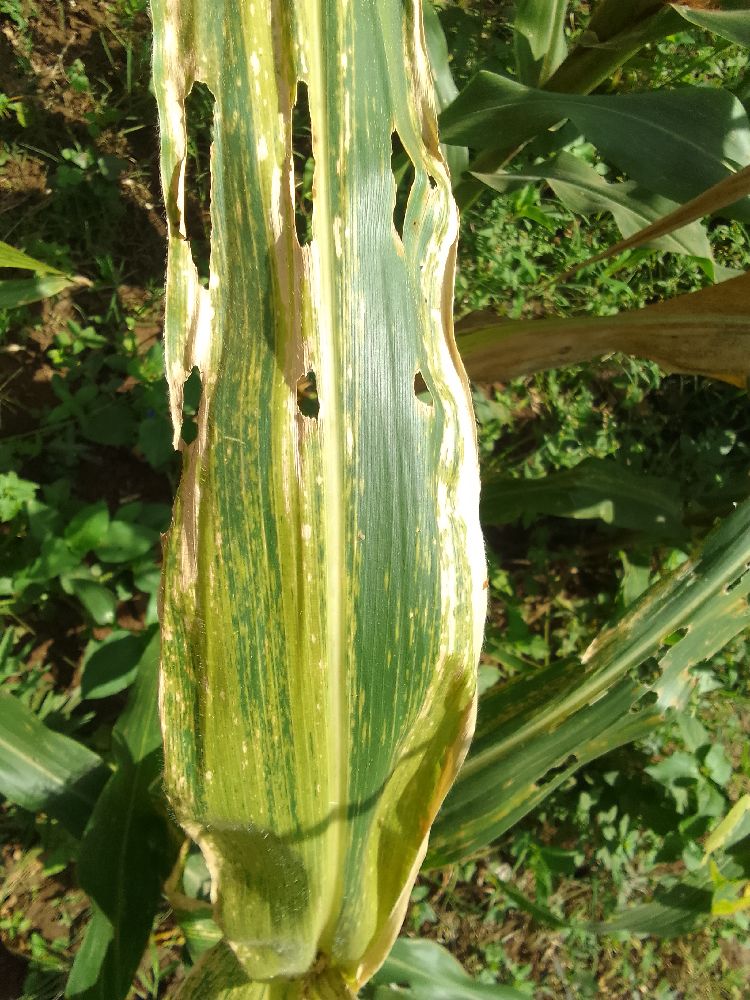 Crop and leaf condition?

maize, maize lethal necrosis
